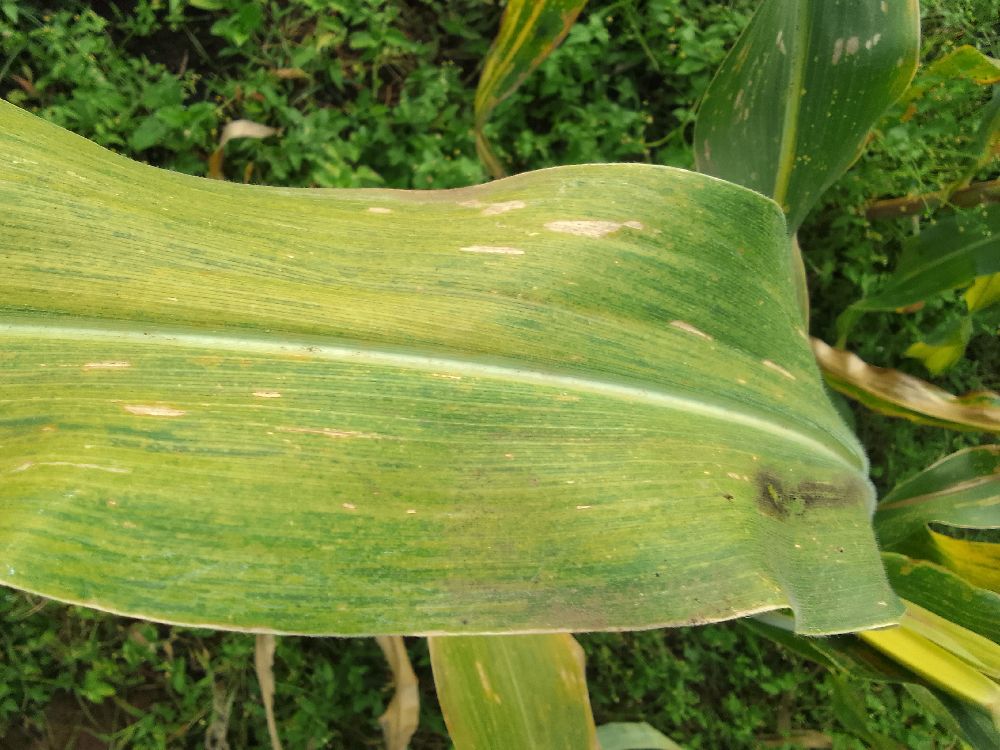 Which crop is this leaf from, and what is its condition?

maize, maize lethal necrosis
